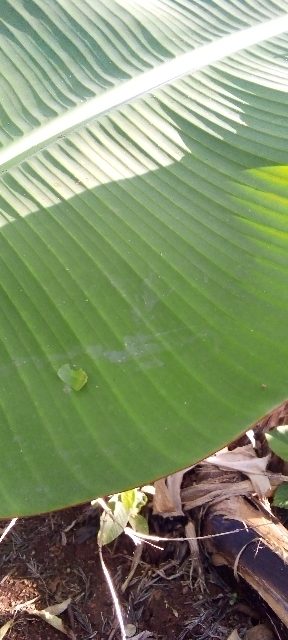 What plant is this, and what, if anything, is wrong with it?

banana, healthy
